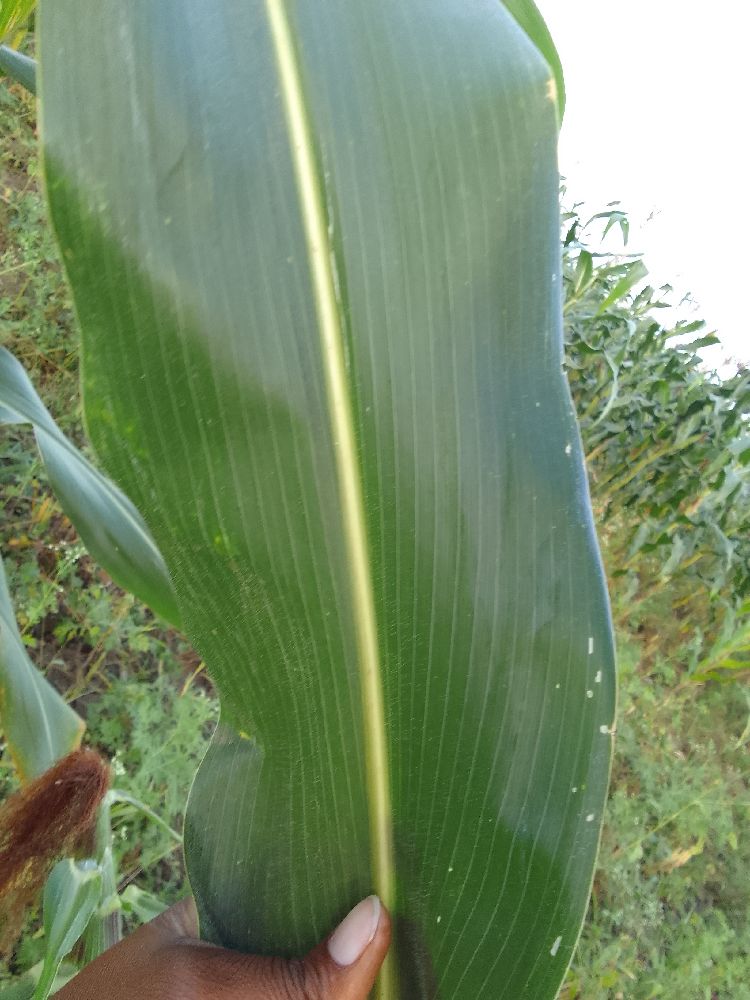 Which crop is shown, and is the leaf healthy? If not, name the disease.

maize, healthy
